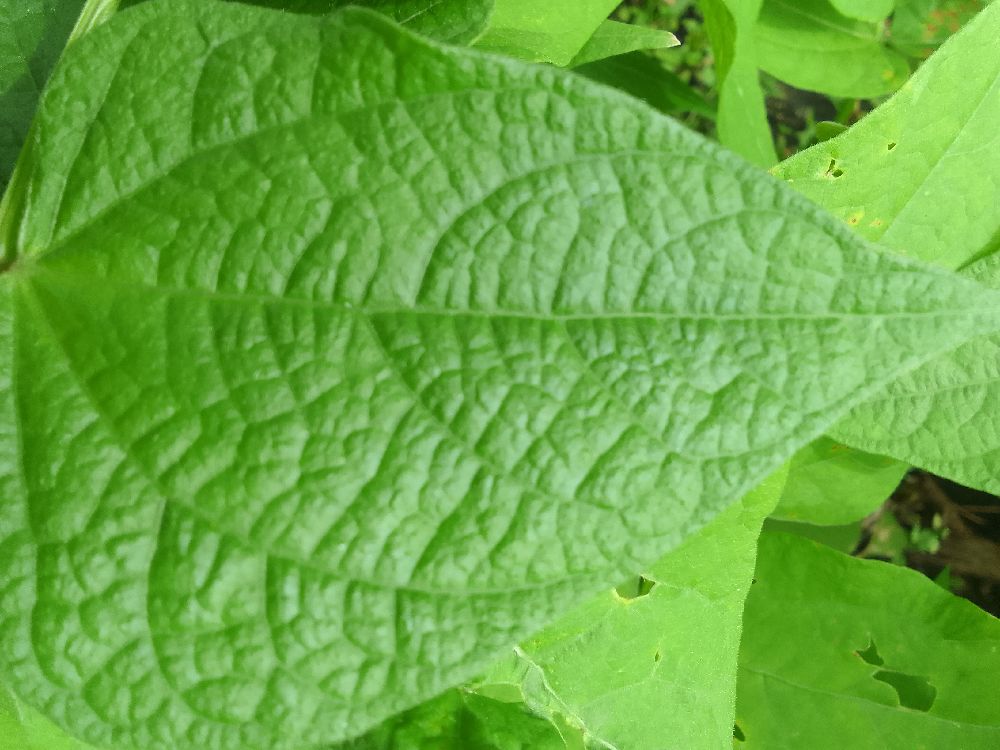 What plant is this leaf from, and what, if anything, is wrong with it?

common bean, healthy
